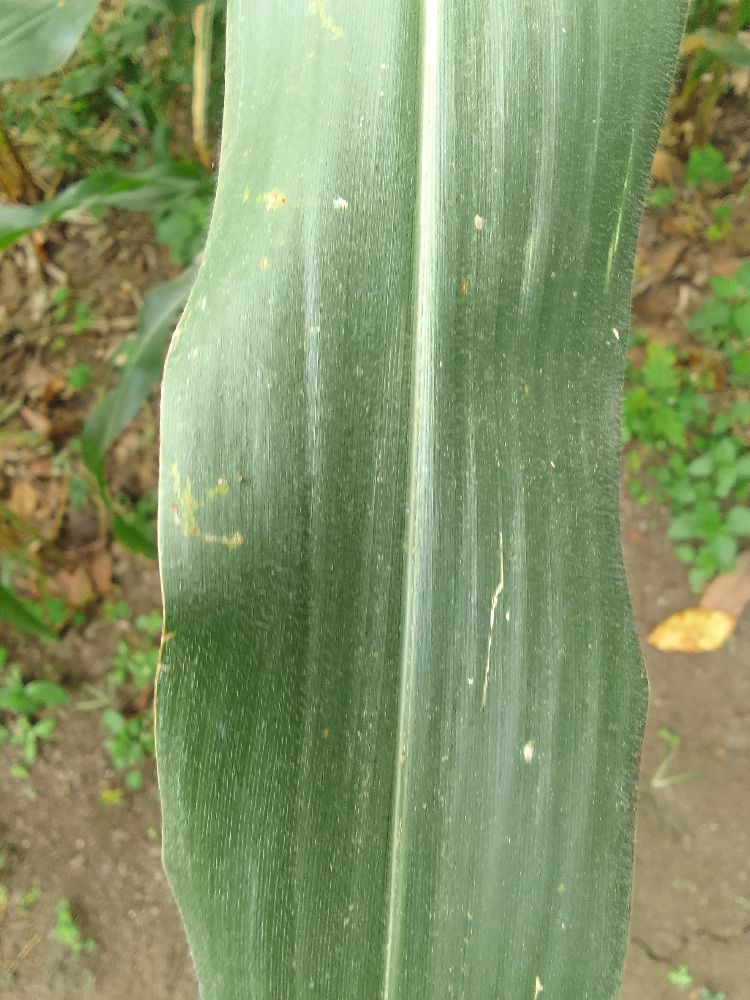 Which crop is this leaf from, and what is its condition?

maize, healthy
